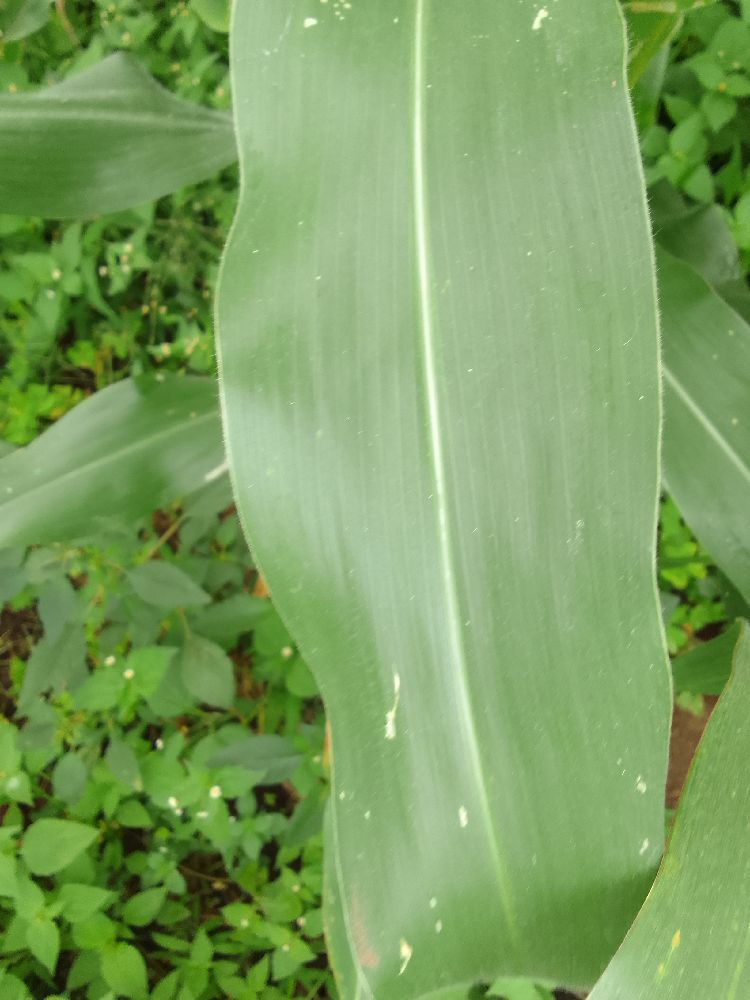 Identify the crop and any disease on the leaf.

maize, healthy
